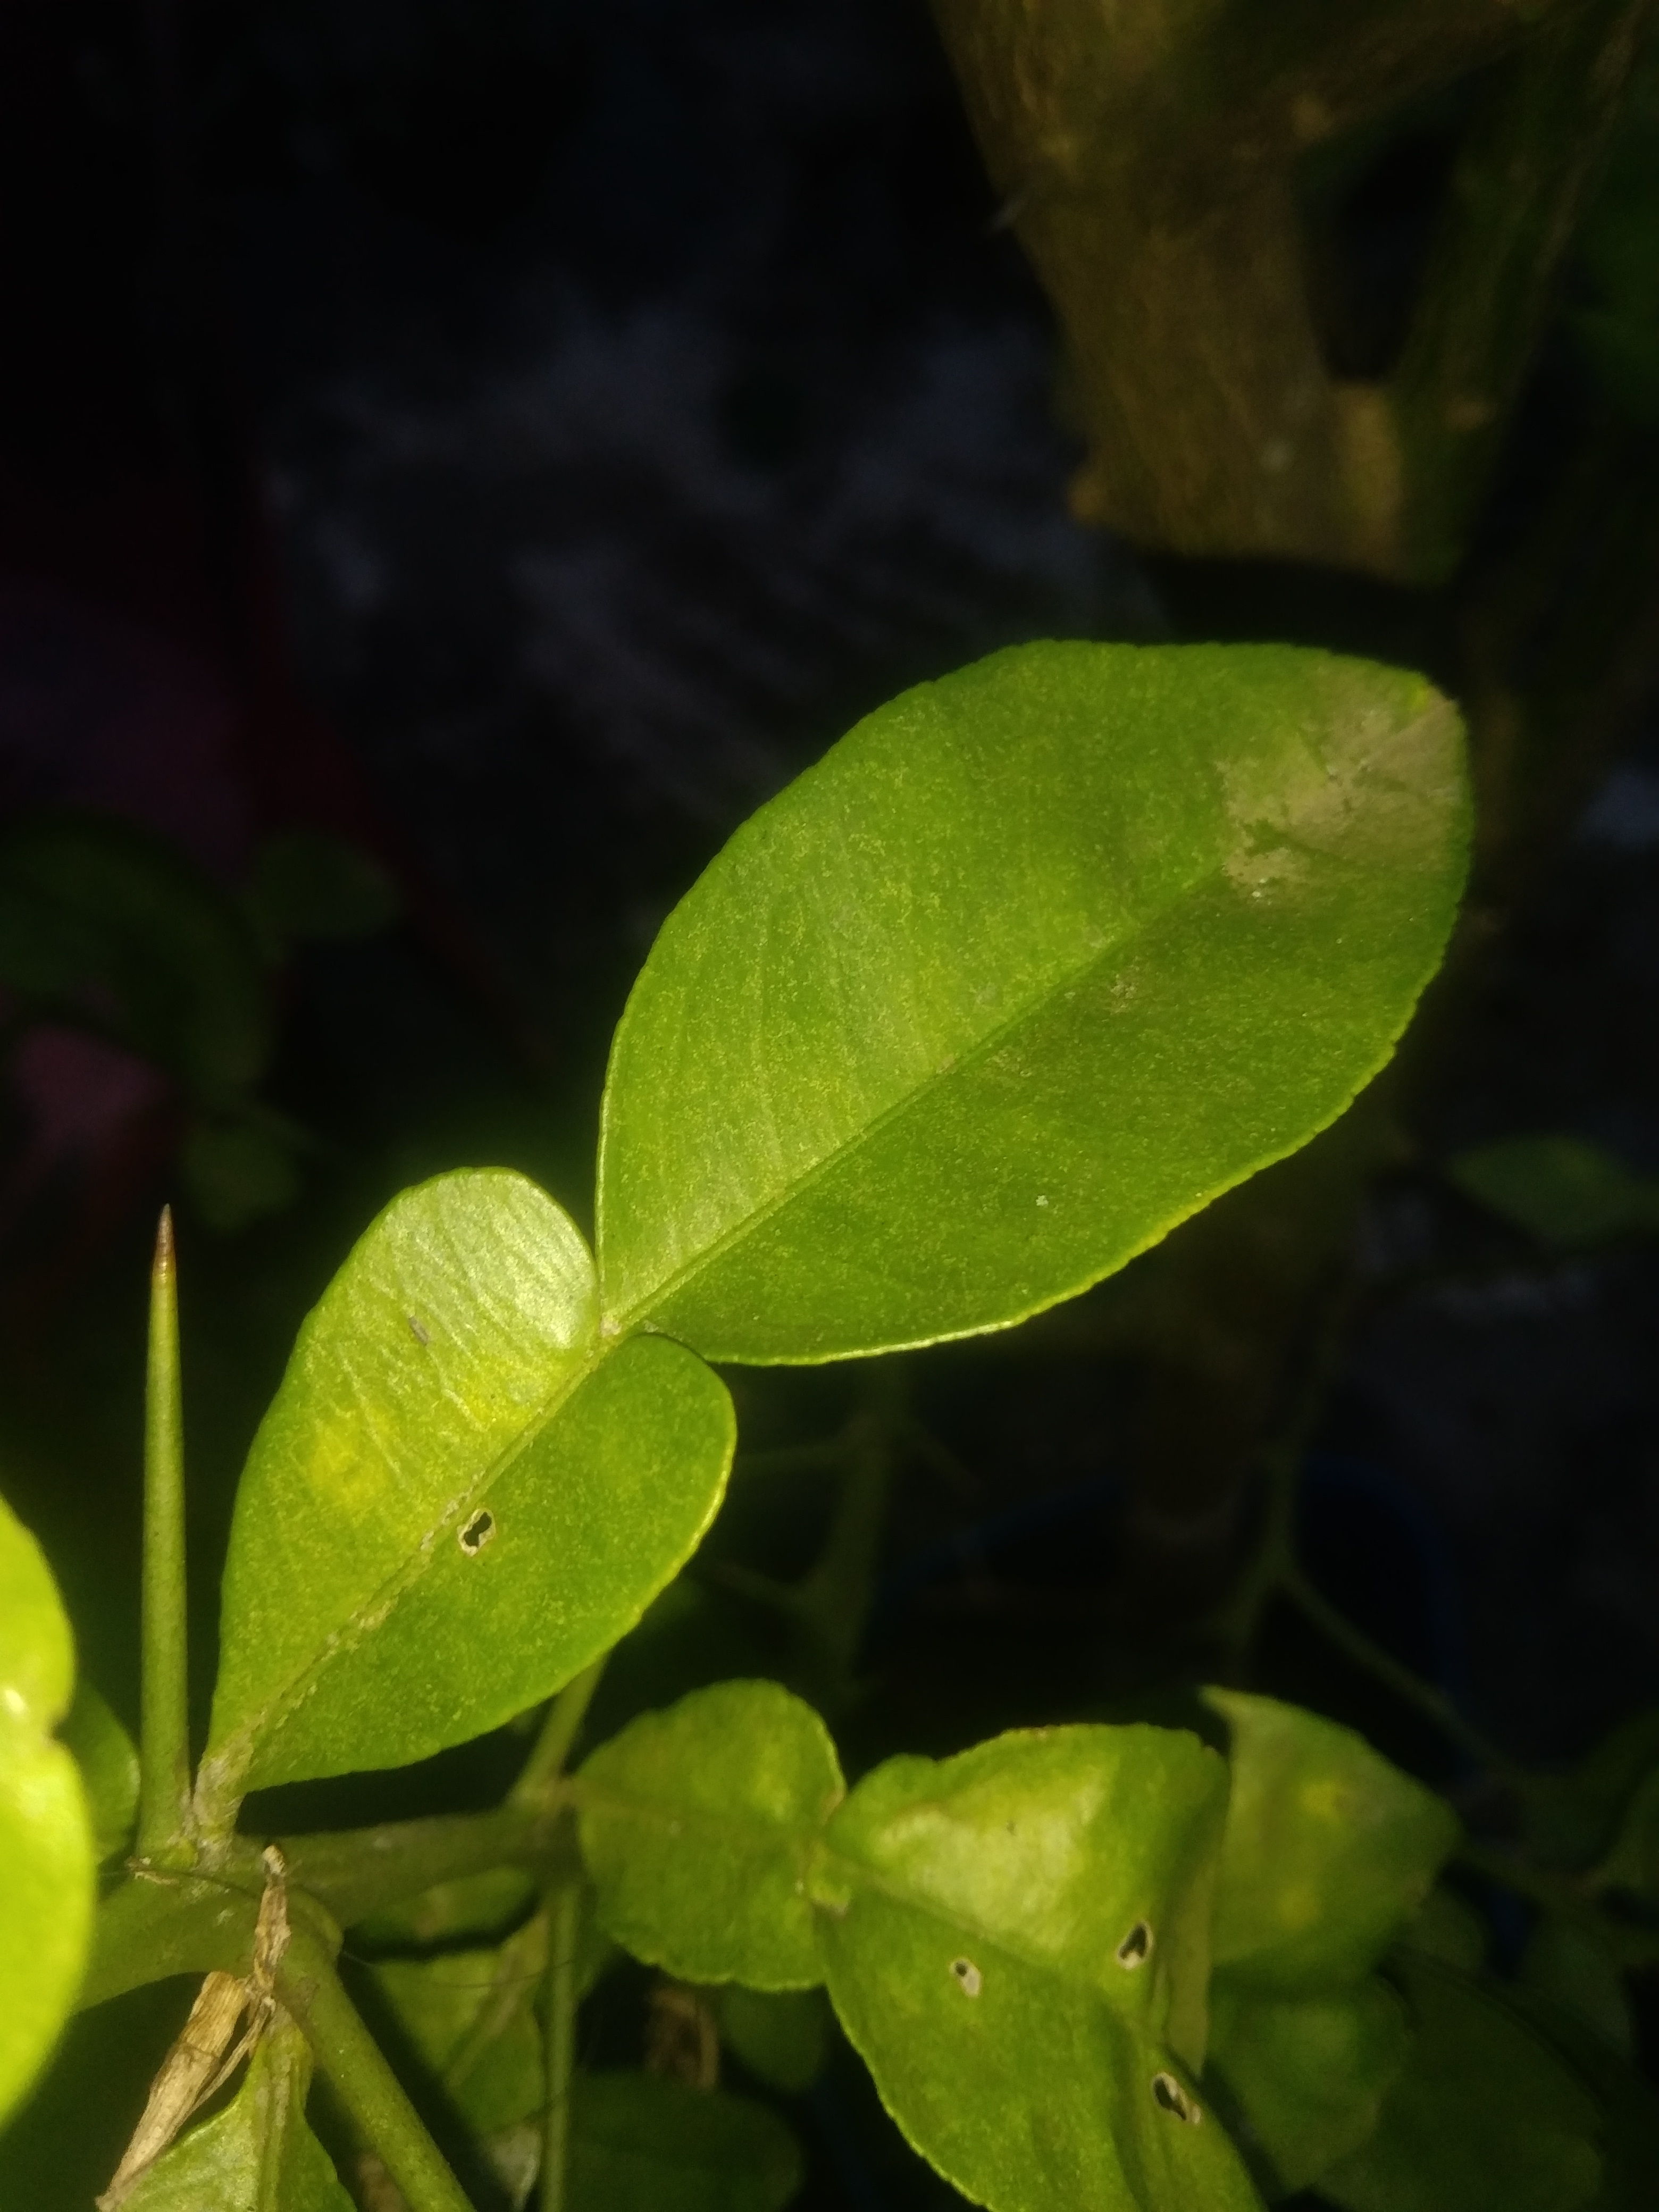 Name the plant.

lemon
